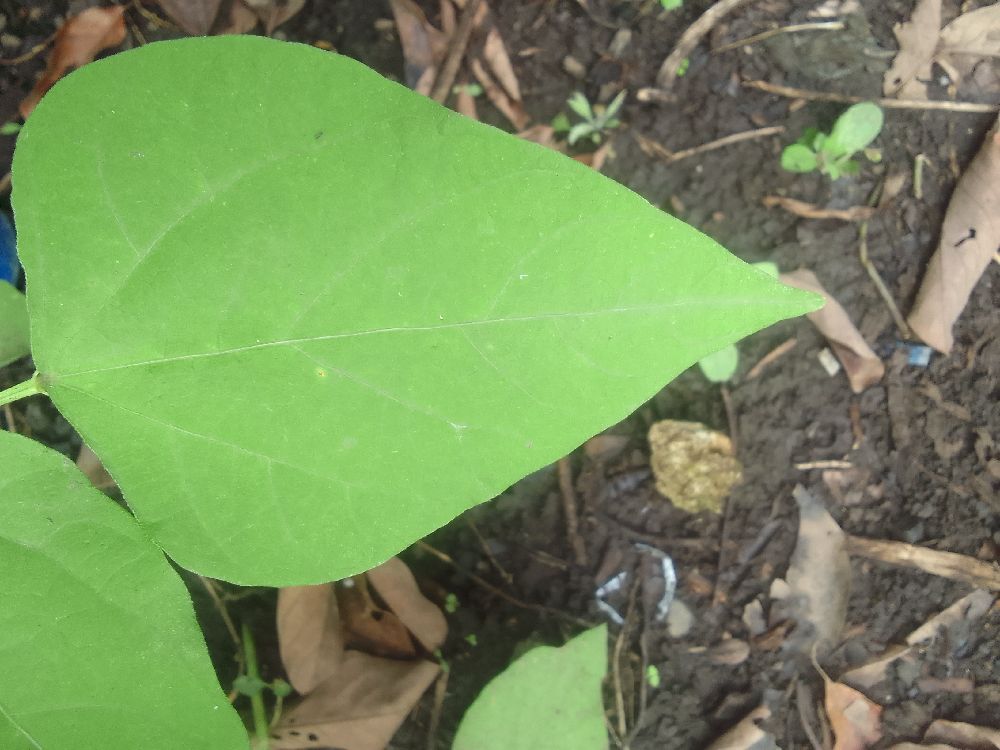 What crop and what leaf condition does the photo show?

common bean, healthy
